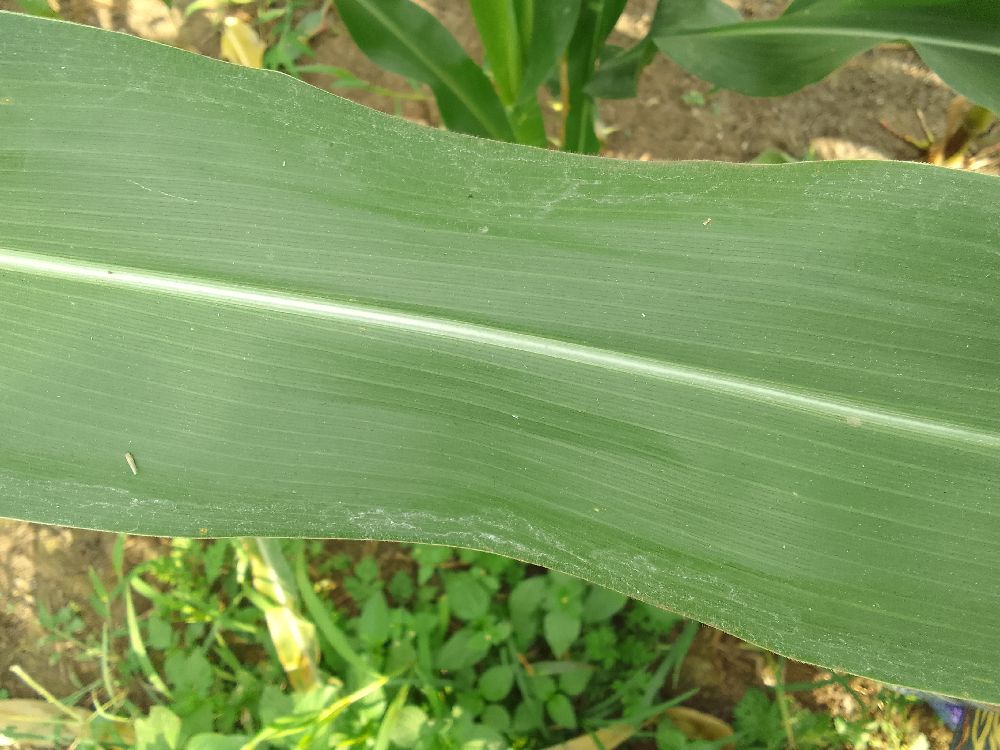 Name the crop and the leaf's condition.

maize, healthy
